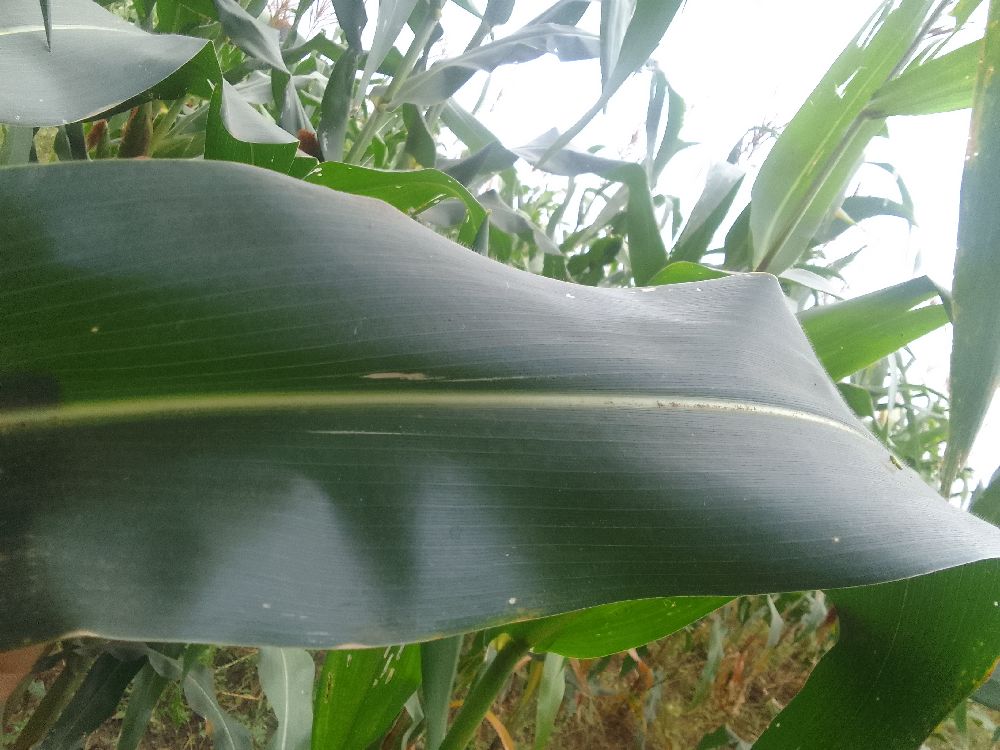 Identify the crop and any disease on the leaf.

maize, healthy
